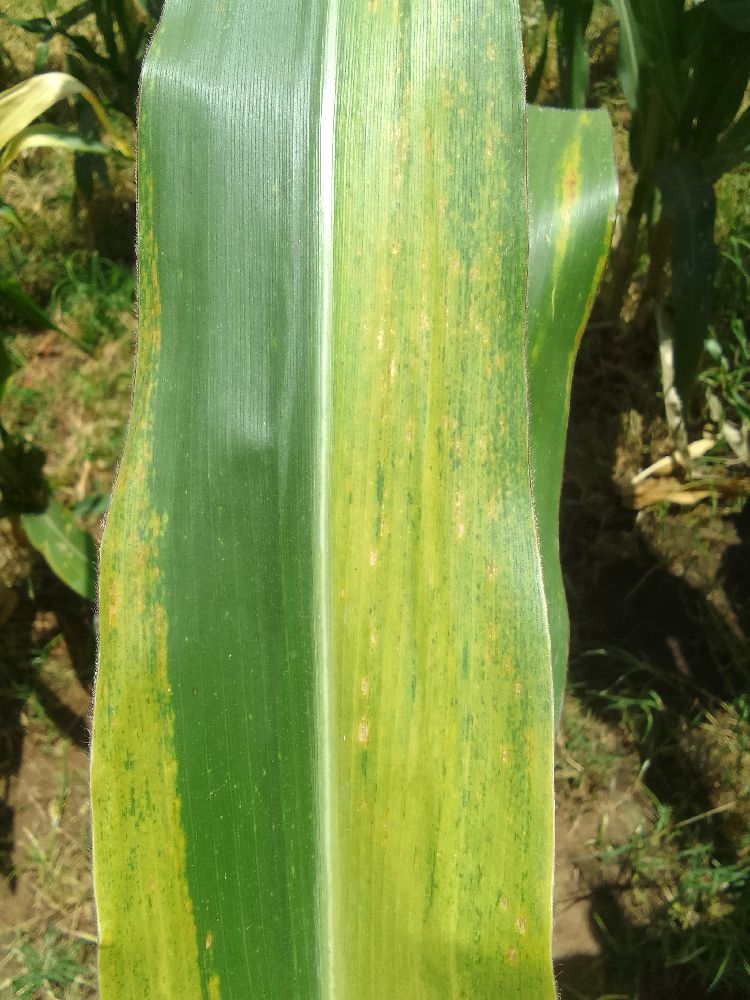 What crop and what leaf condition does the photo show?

maize, maize lethal necrosis
